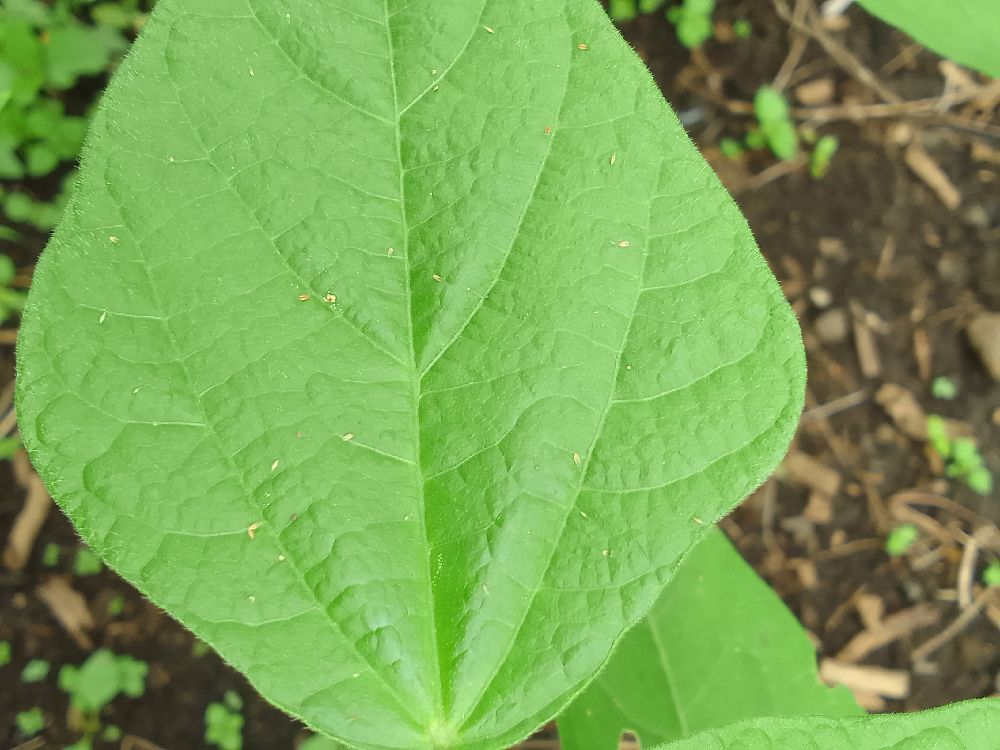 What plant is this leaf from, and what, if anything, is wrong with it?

common bean, healthy
